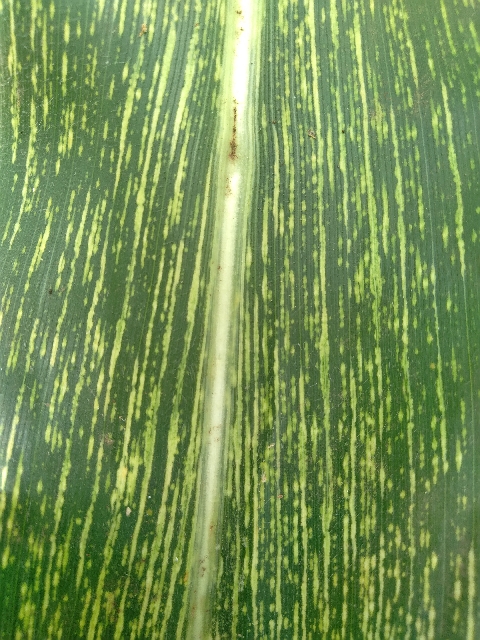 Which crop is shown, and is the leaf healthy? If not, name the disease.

maize, maize streak virus
